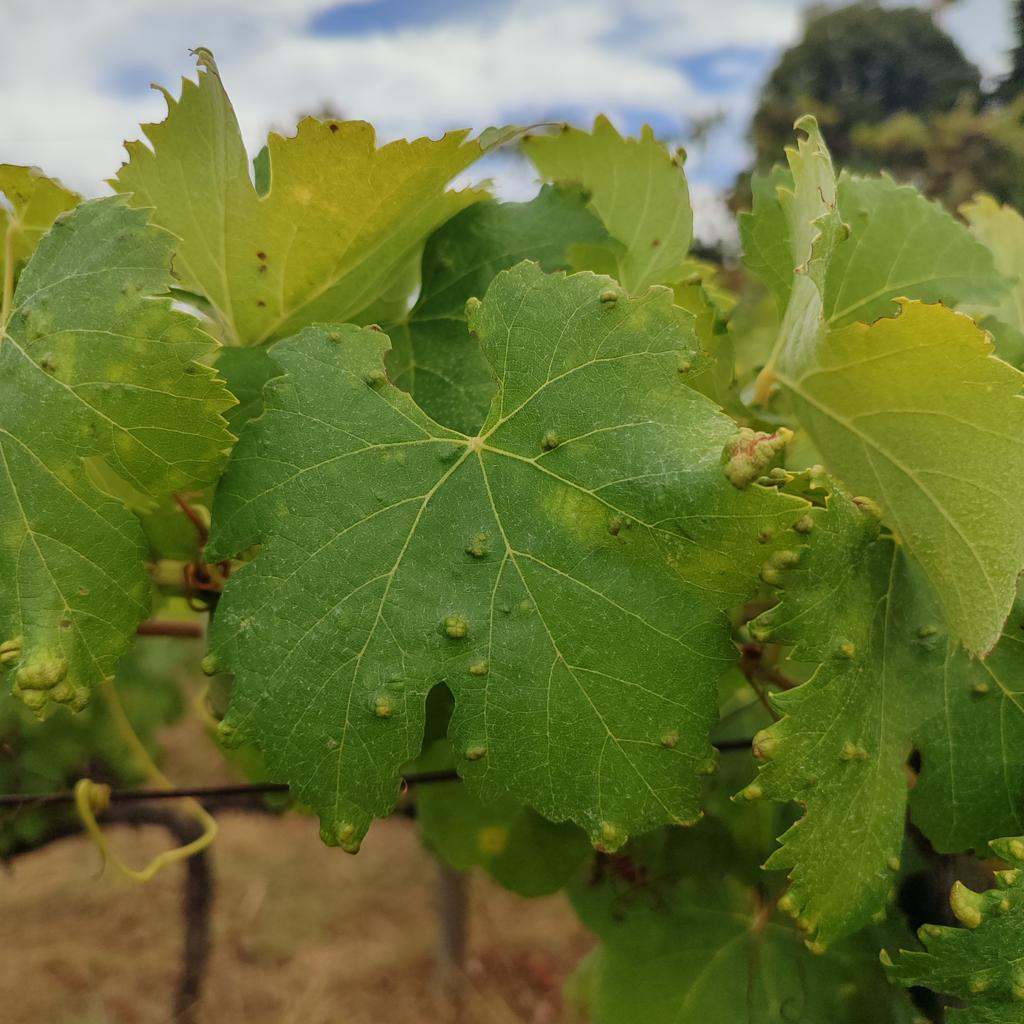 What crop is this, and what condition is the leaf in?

grapevine, erineum mite
